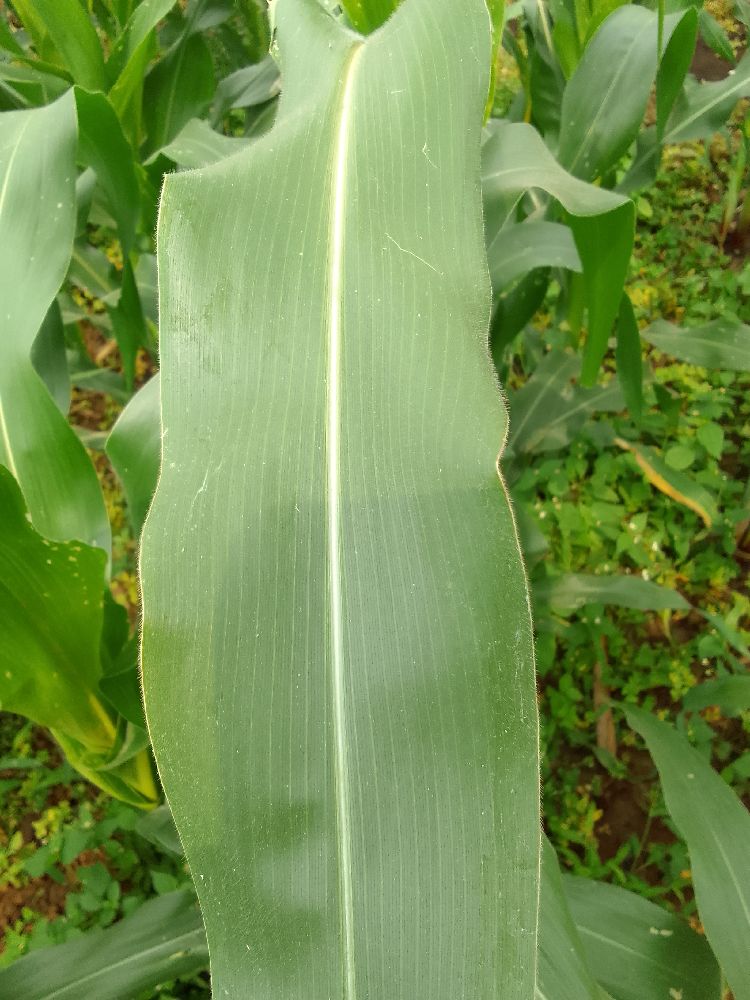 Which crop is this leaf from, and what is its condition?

maize, healthy
